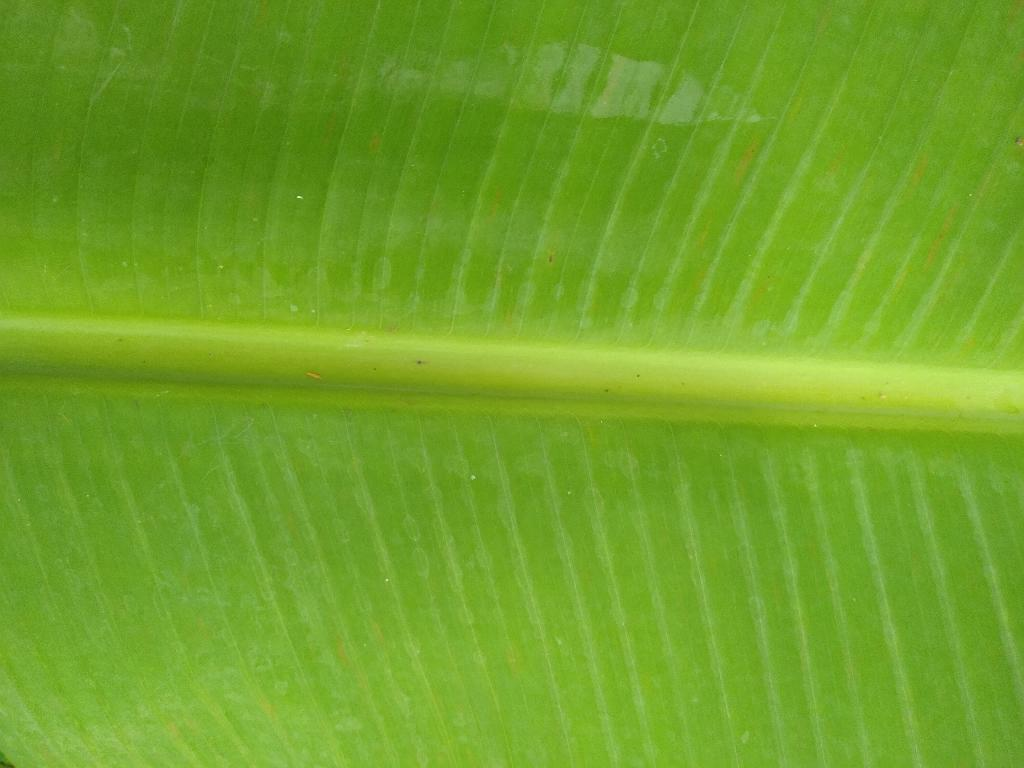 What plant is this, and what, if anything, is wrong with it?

banana, healthy
